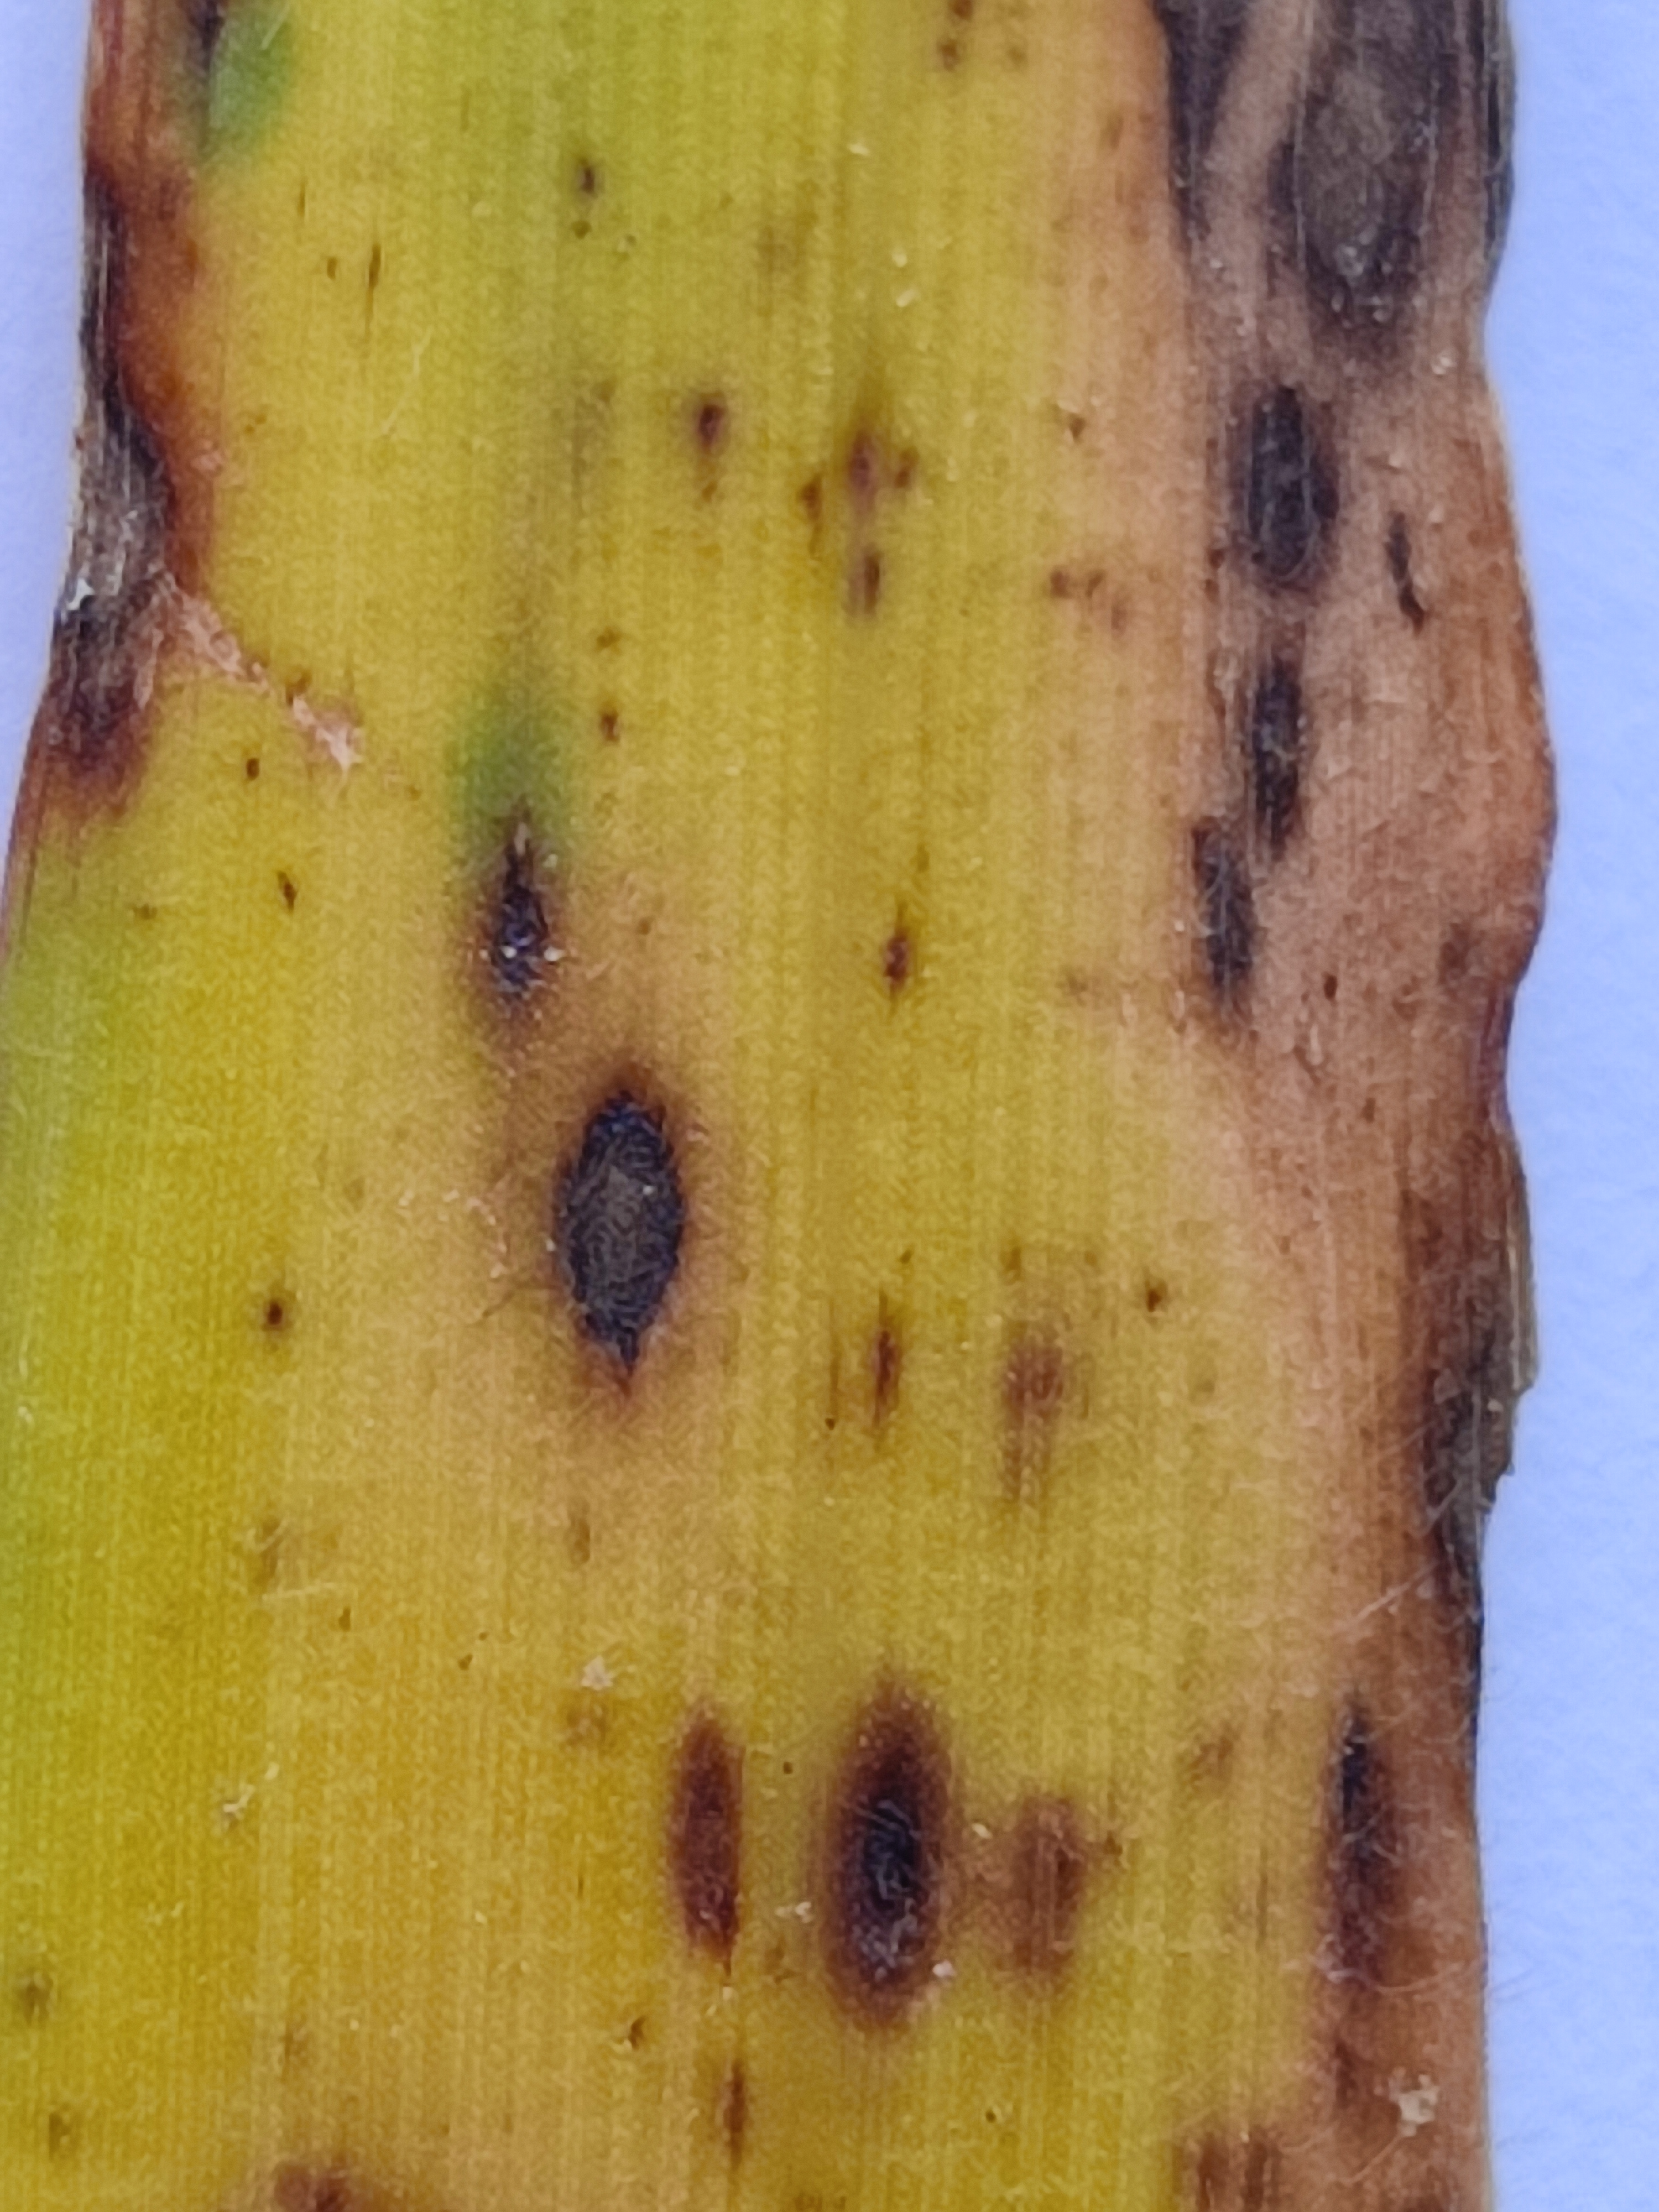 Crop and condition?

pearl millet, pyricularia sp.
